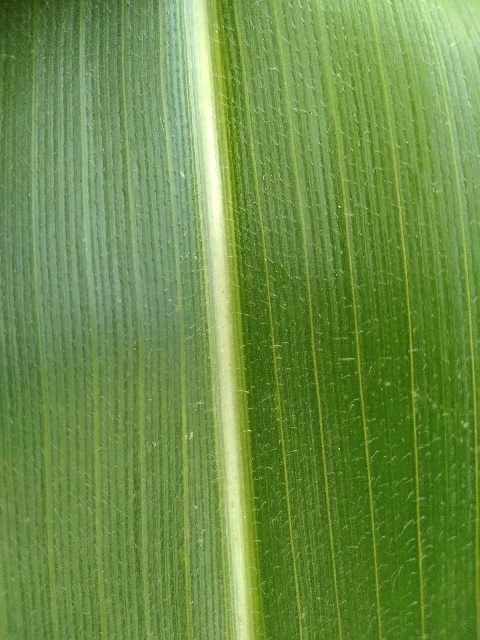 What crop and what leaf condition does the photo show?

maize, healthy
